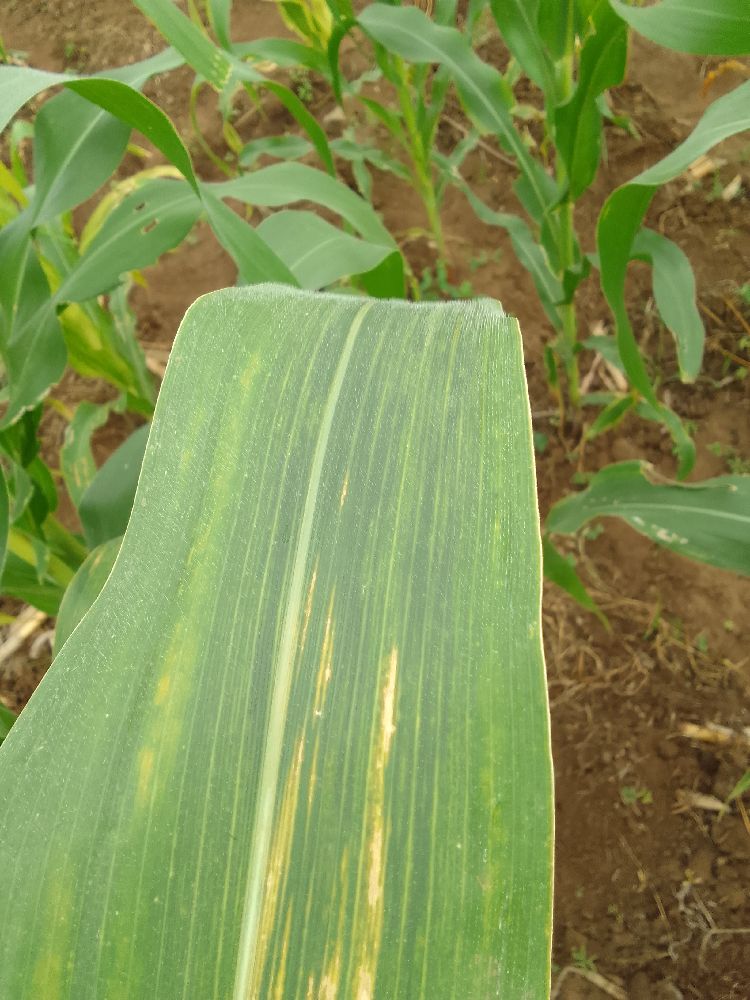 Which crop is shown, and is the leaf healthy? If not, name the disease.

maize, maize lethal necrosis
